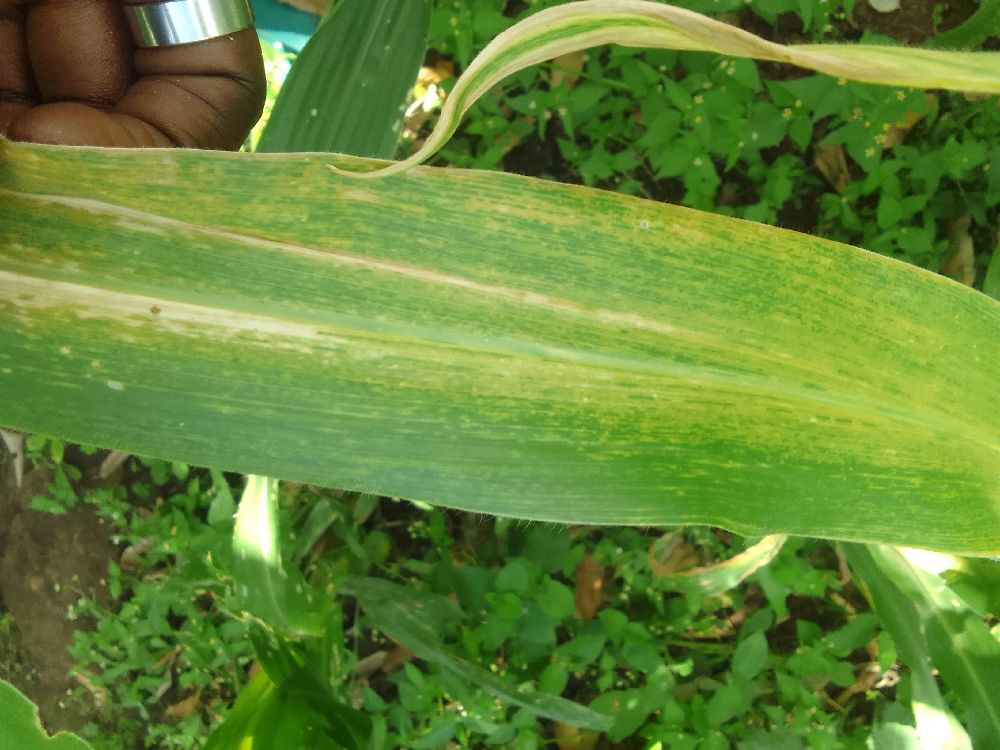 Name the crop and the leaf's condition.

maize, maize lethal necrosis
